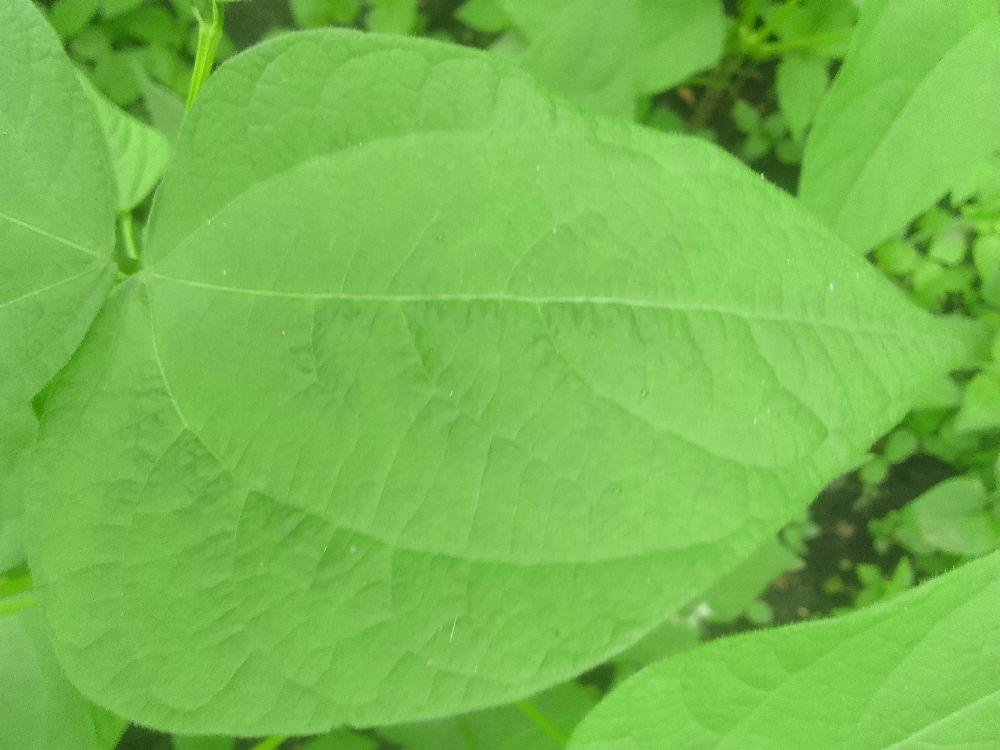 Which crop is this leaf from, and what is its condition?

common bean, healthy
